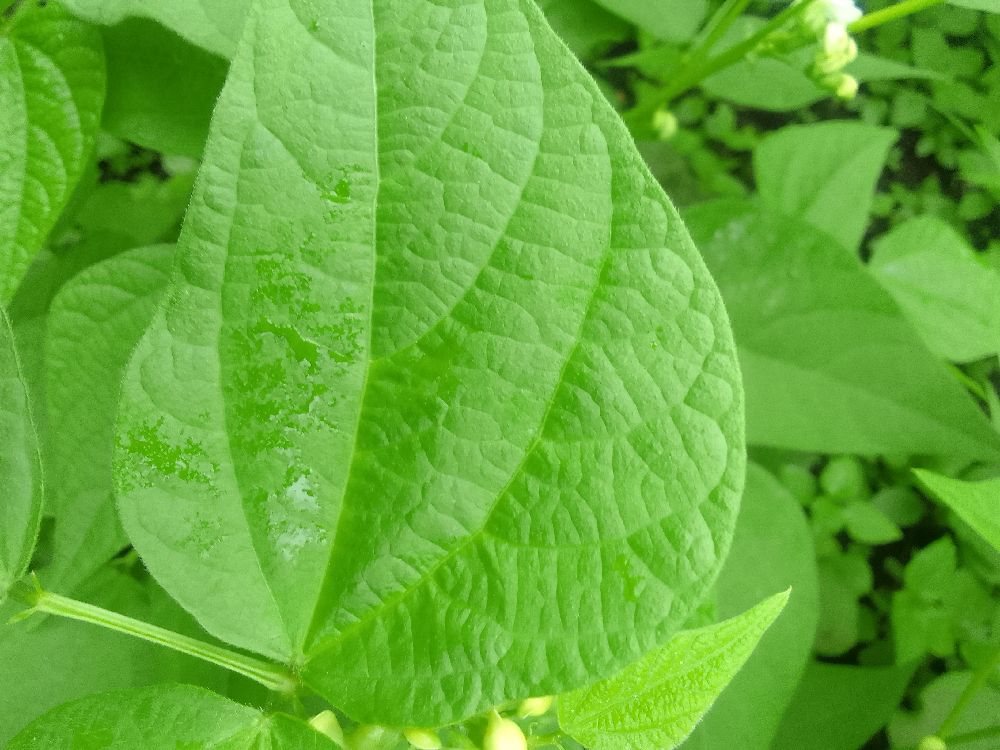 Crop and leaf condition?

common bean, healthy
